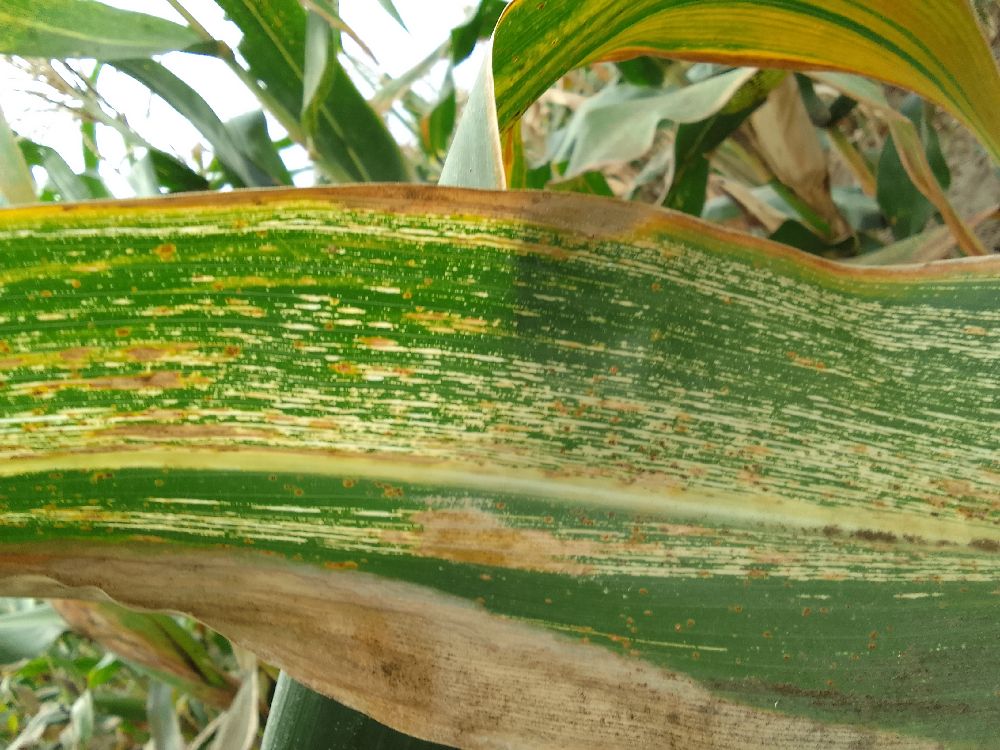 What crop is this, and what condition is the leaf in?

maize, maize streak virus
